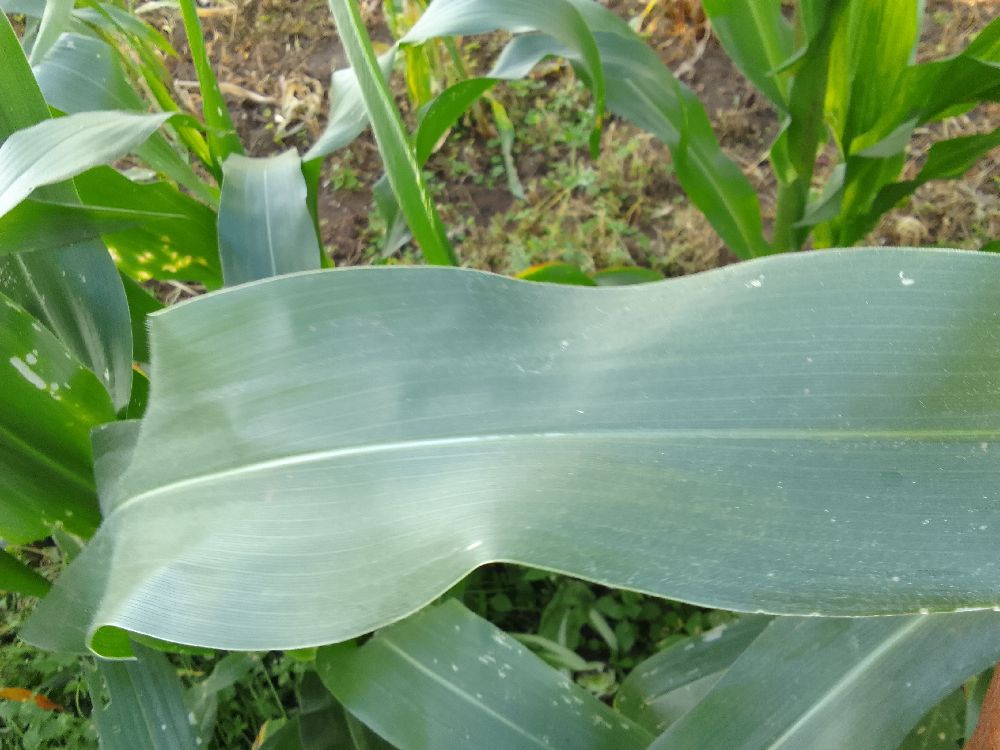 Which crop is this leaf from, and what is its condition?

maize, healthy
